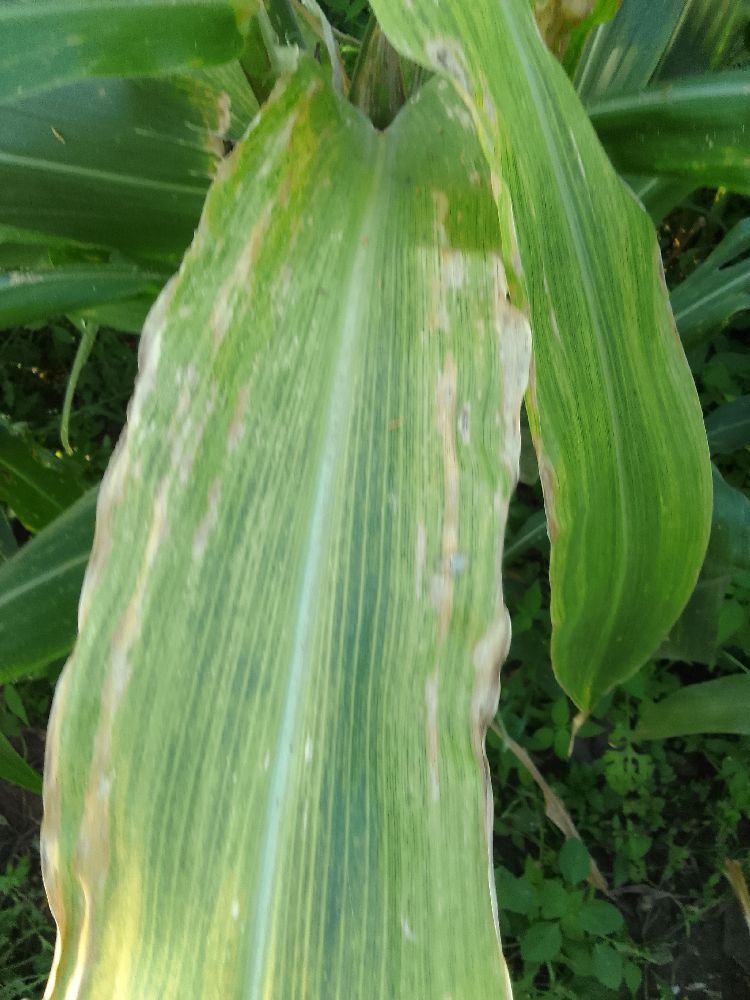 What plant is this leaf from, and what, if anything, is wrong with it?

maize, maize lethal necrosis
